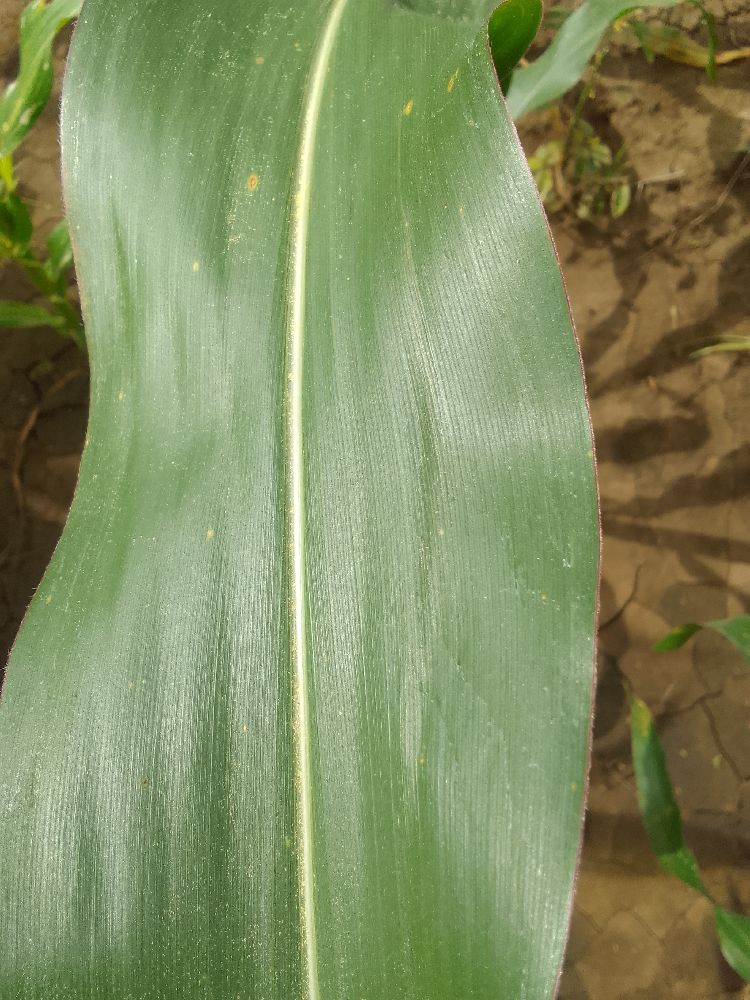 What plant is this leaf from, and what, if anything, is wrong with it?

maize, healthy
